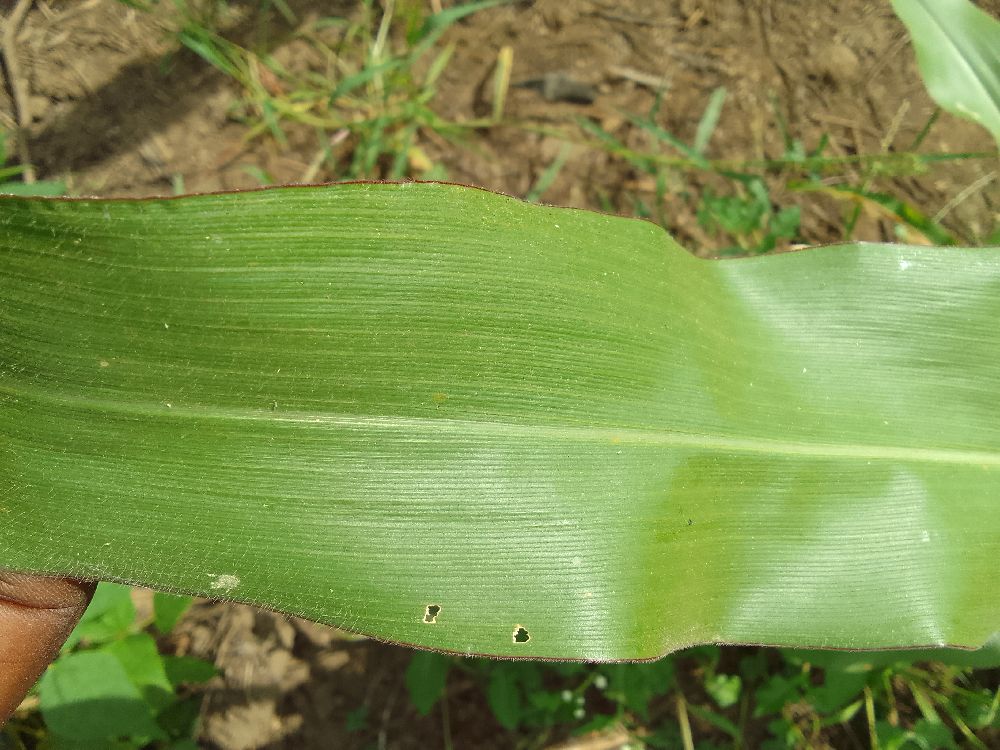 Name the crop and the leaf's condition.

maize, healthy
